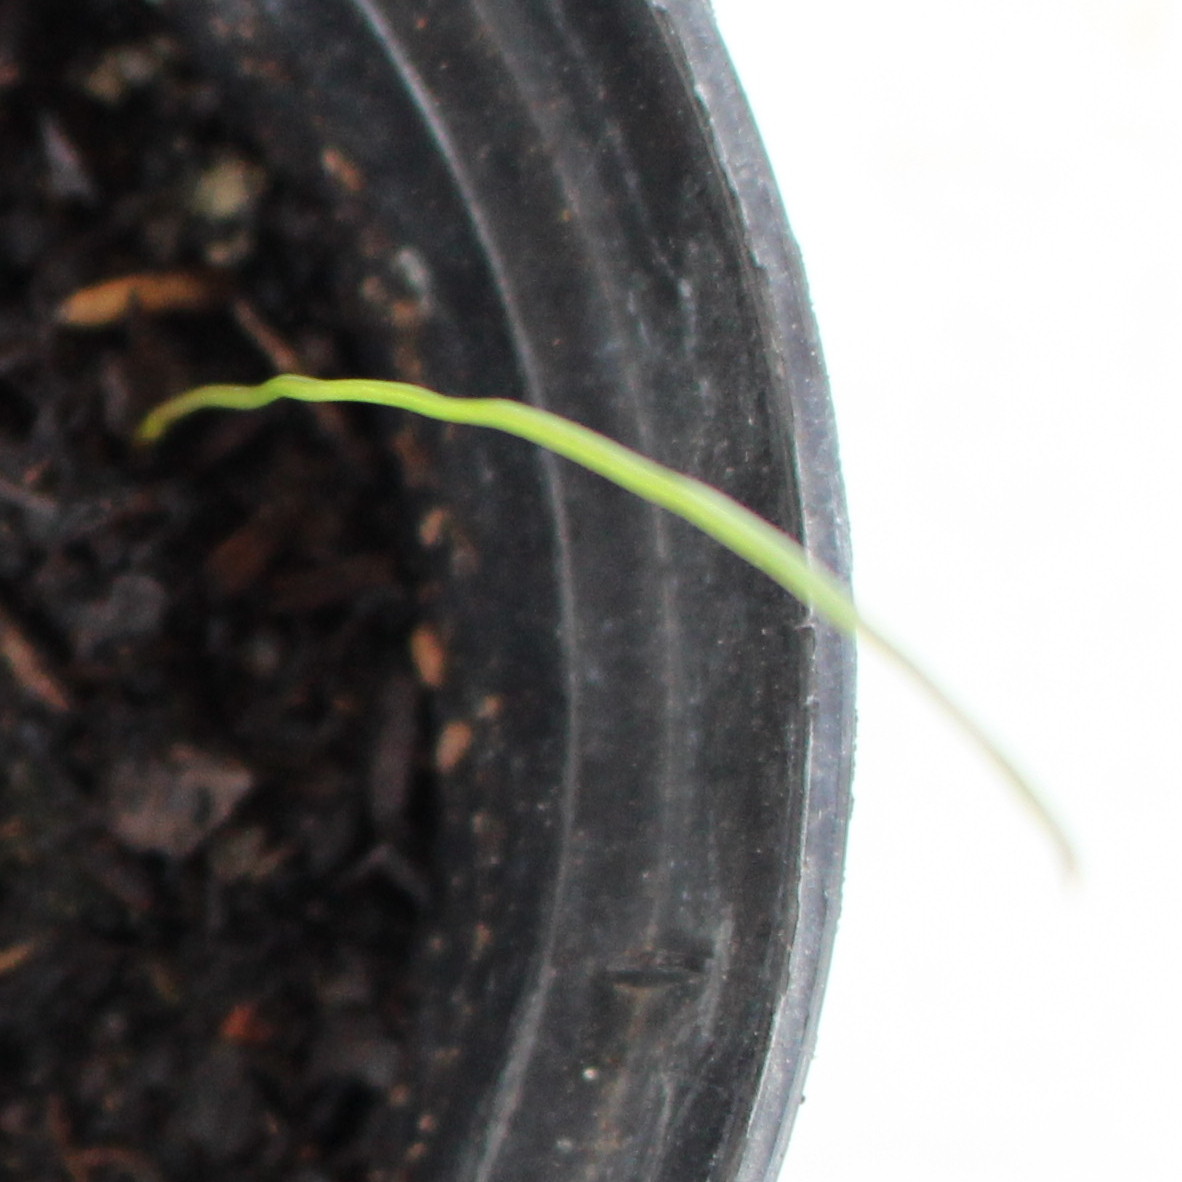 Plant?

Lolium multiflorum
